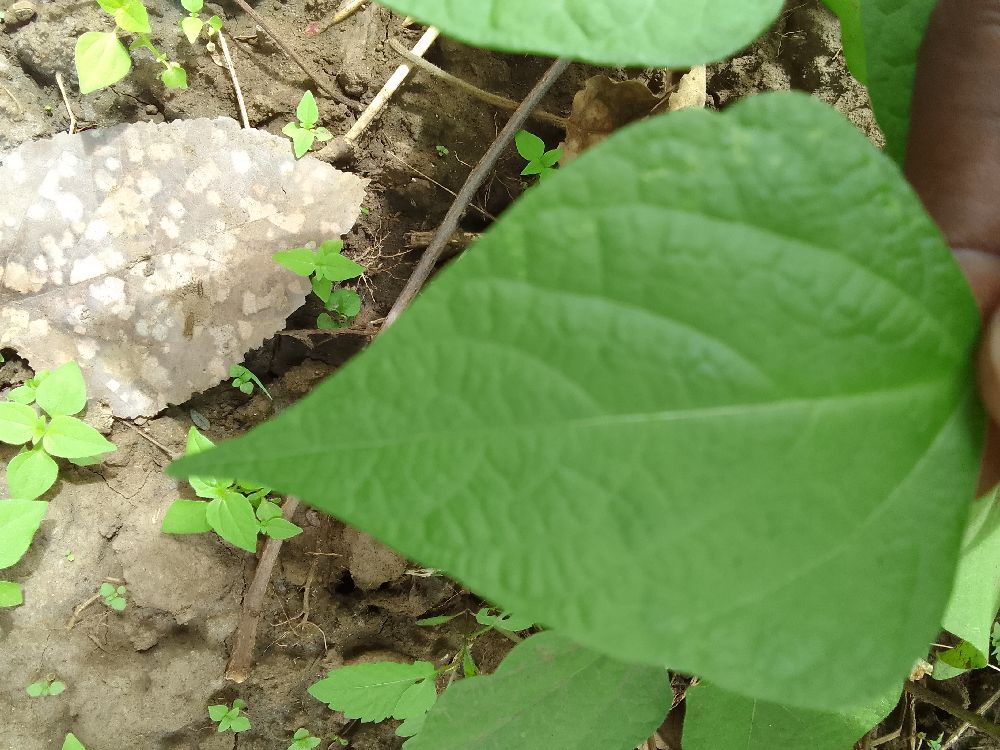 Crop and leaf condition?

common bean, healthy
